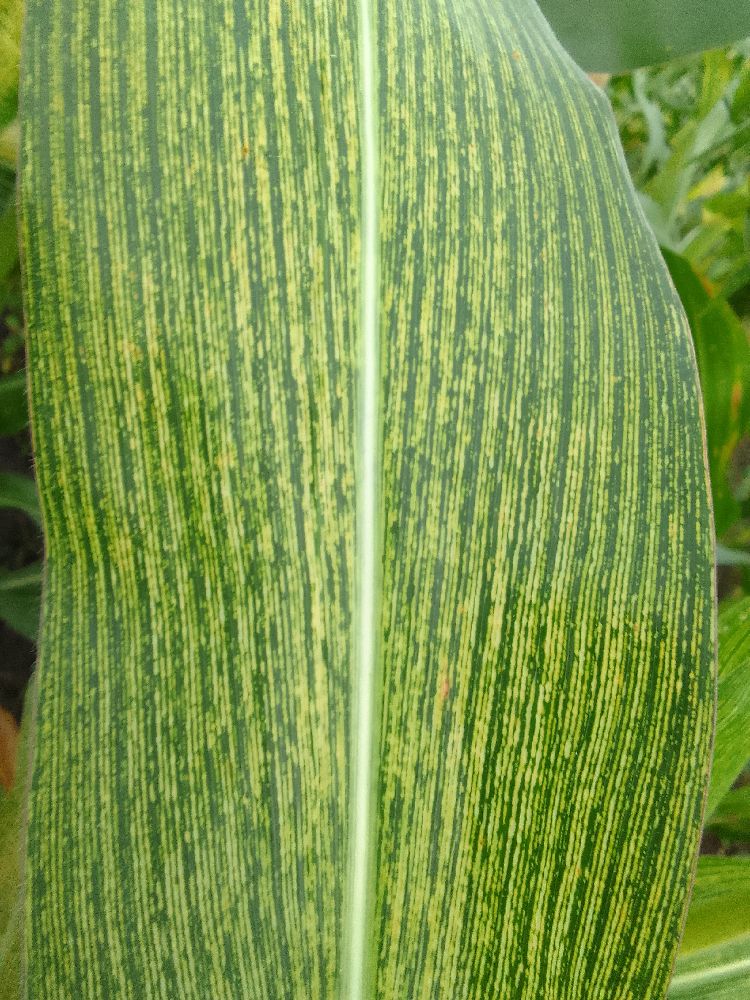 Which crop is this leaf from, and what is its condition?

maize, maize streak virus
